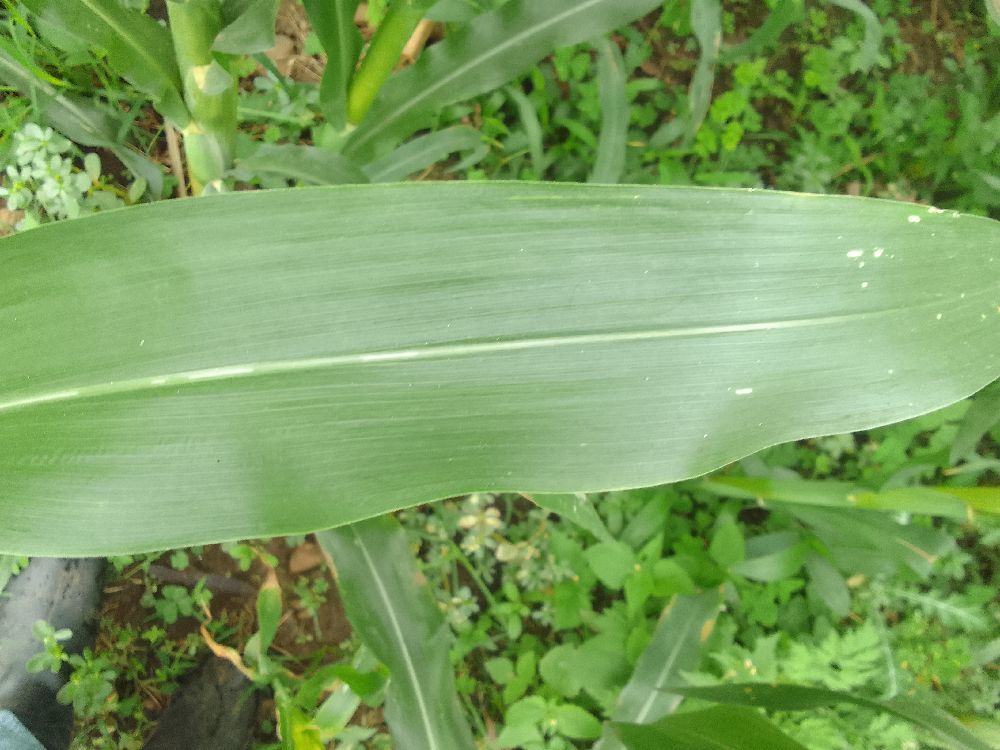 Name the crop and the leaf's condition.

maize, healthy
